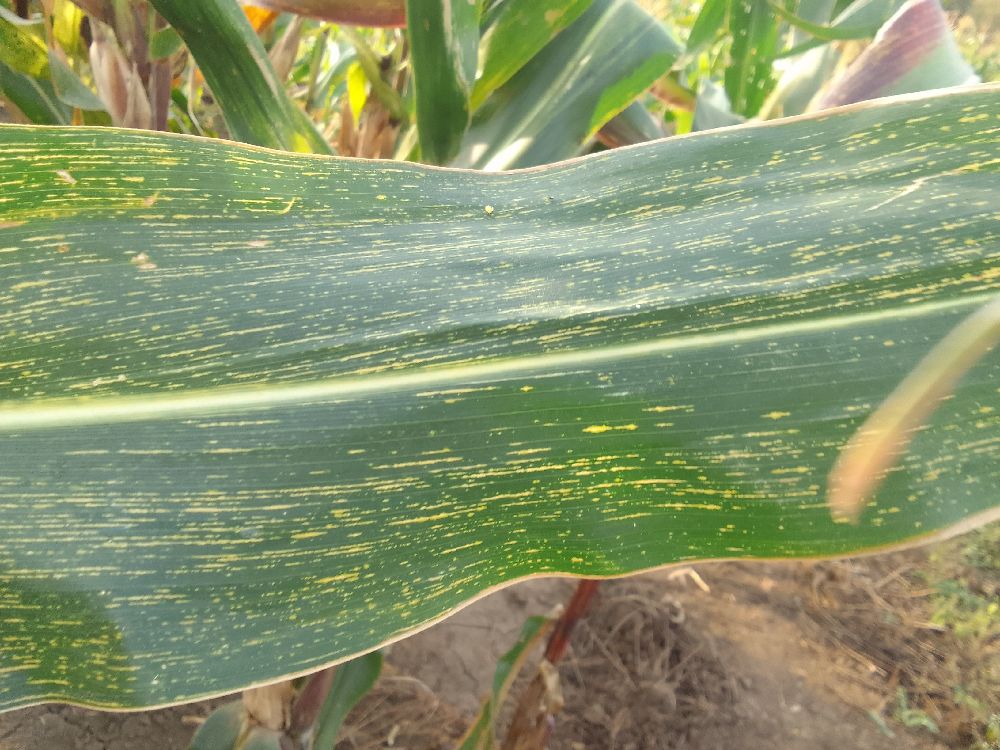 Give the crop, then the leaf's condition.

maize, maize streak virus
